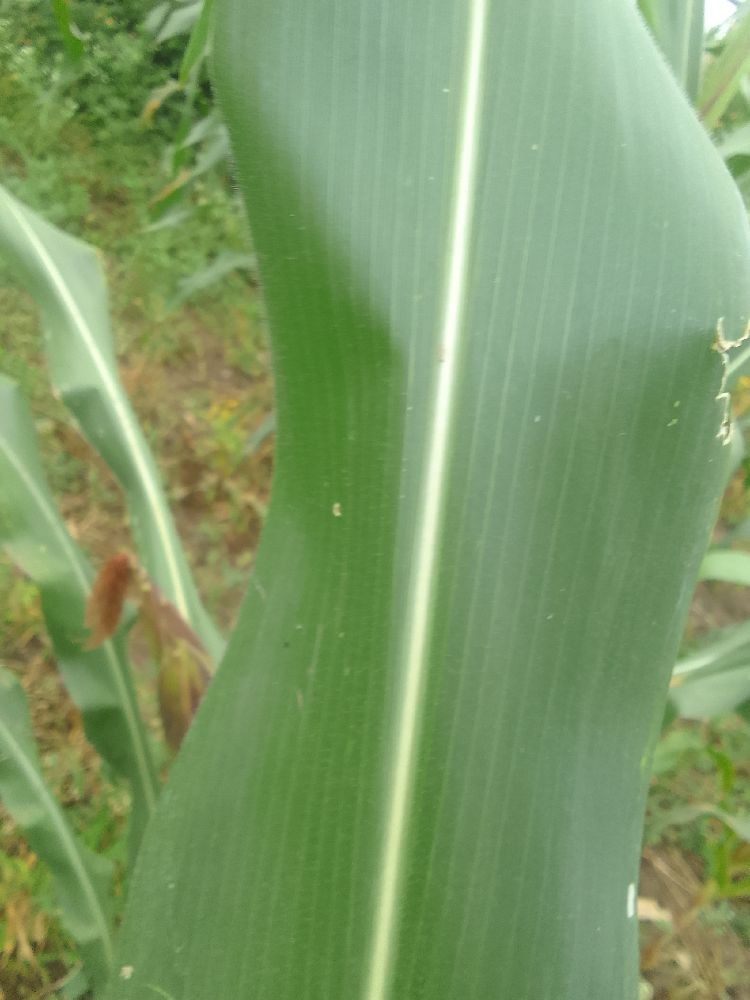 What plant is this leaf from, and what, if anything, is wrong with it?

maize, healthy
